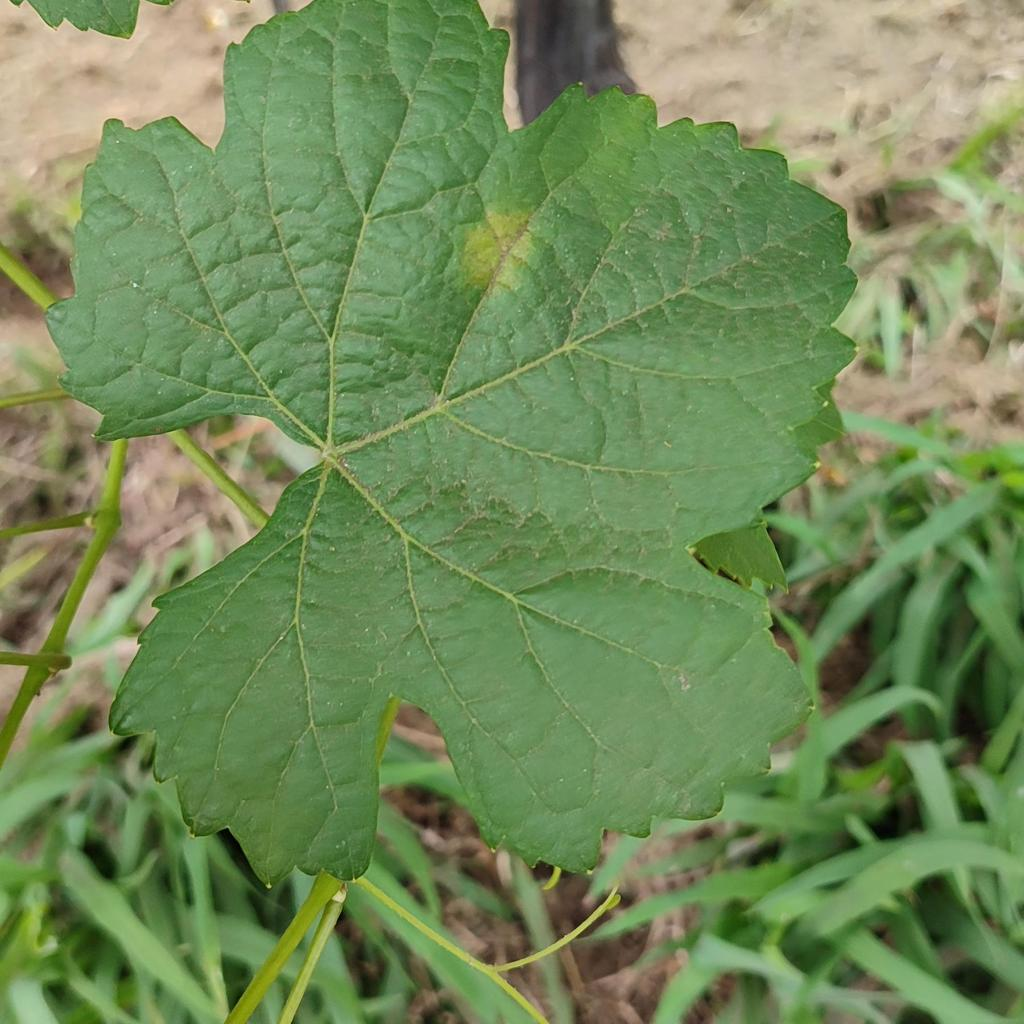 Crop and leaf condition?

grapevine, downy mildew
